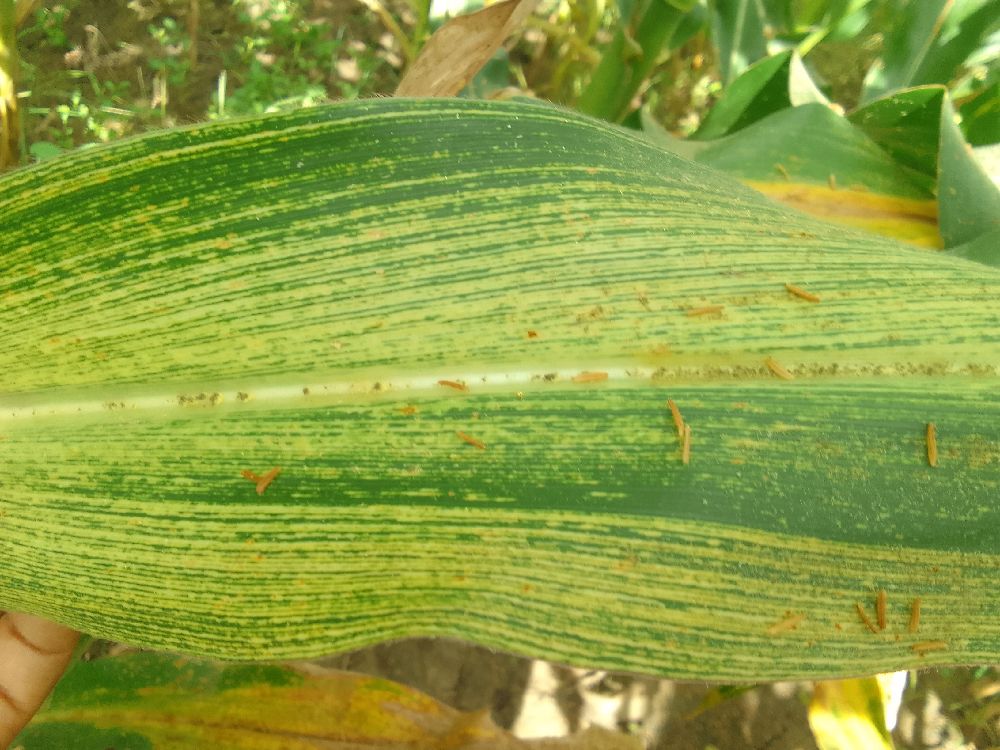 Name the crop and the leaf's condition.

maize, maize streak virus
